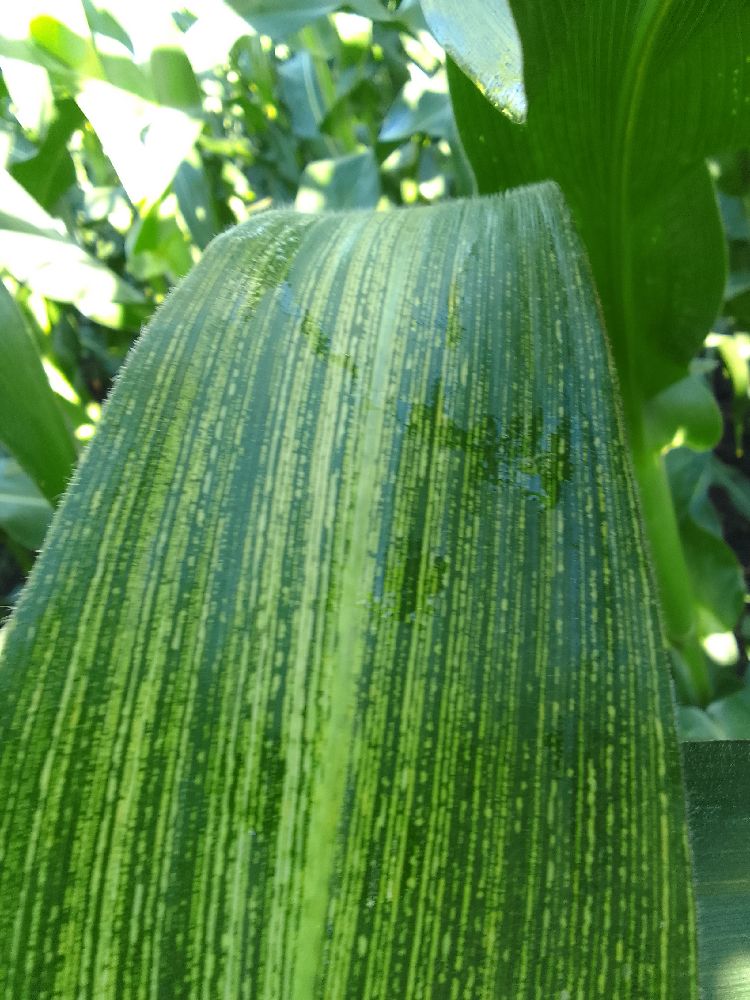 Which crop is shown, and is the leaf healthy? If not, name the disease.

maize, maize streak virus
